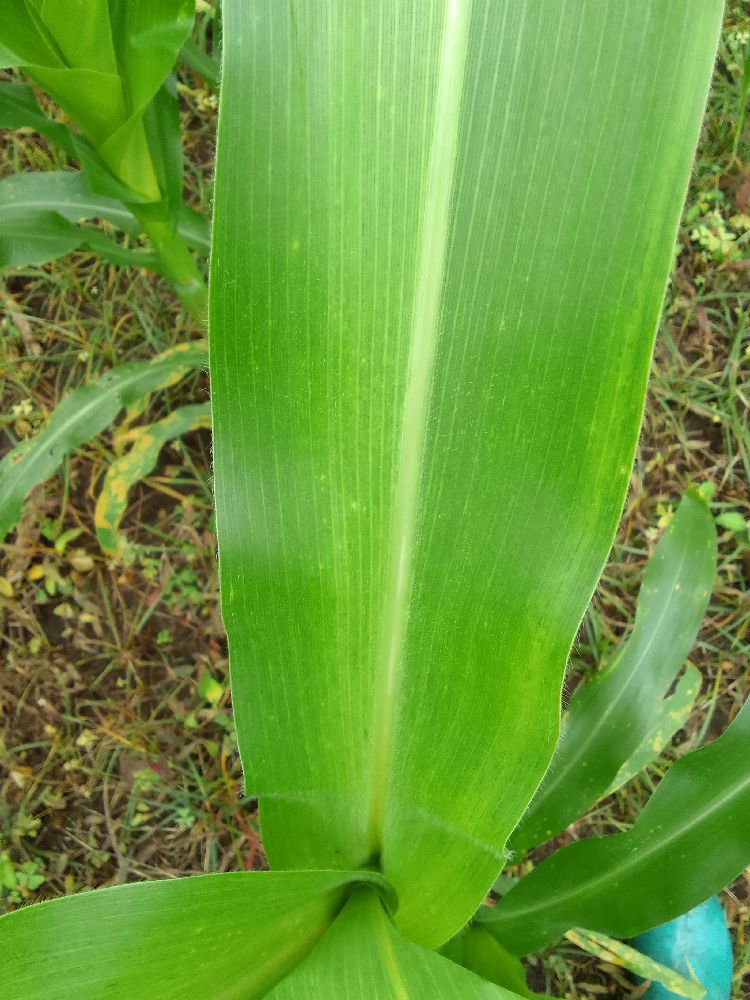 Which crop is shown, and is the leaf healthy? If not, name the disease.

maize, maize lethal necrosis
